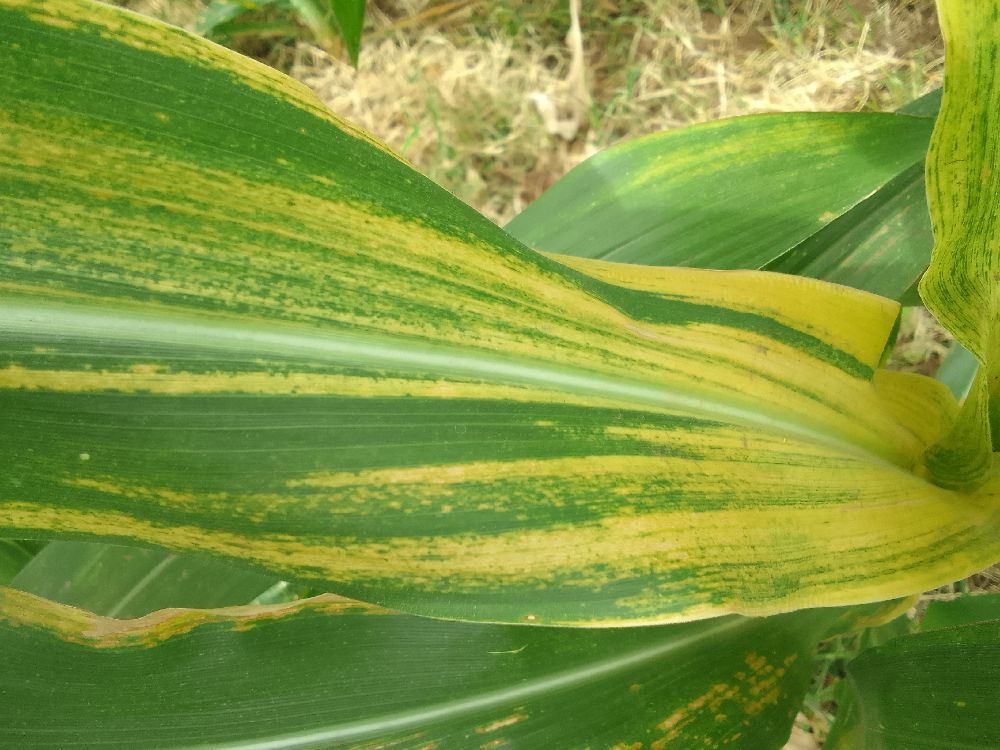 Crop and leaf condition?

maize, maize lethal necrosis
